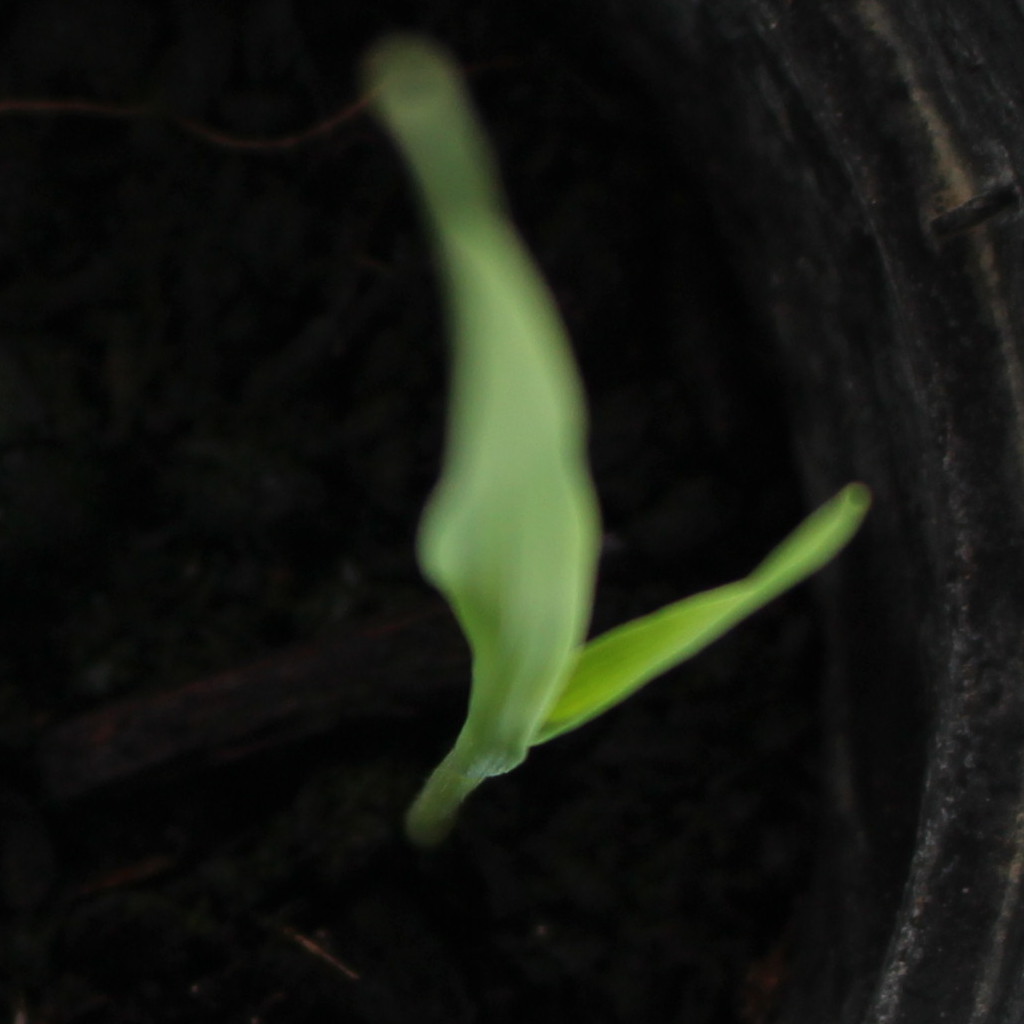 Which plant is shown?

Avena sterilis
